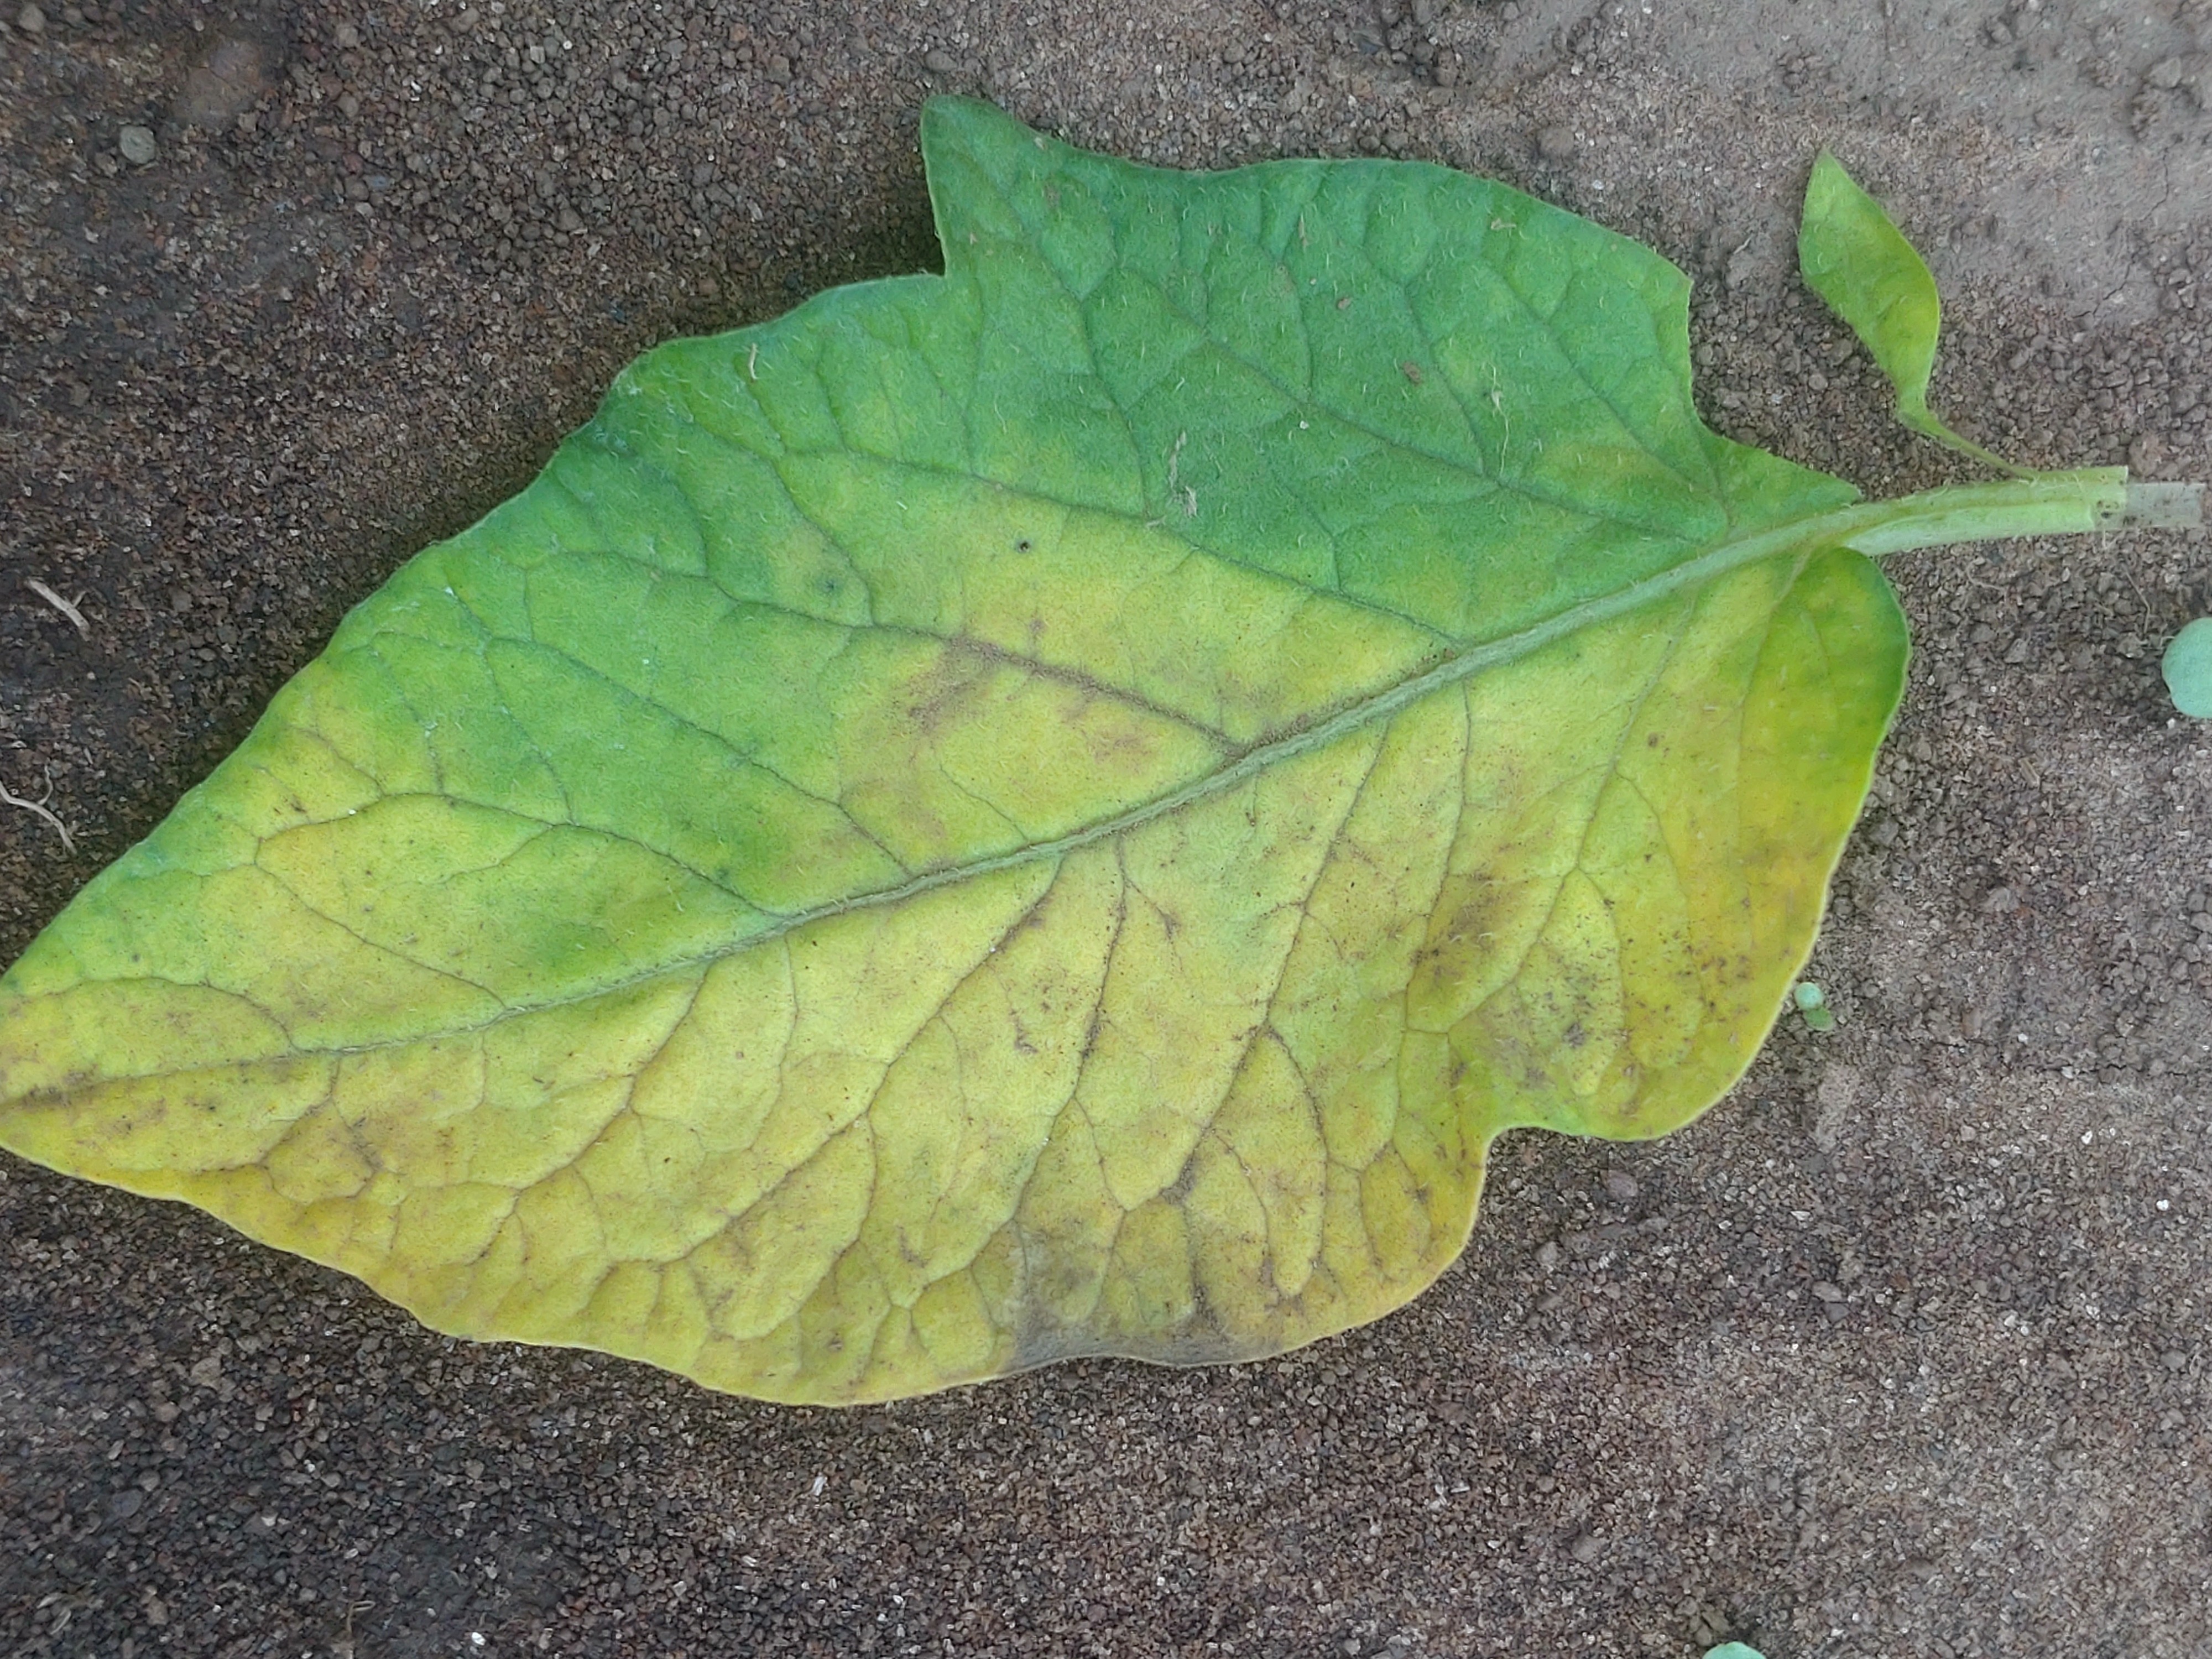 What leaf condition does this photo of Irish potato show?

late blight
